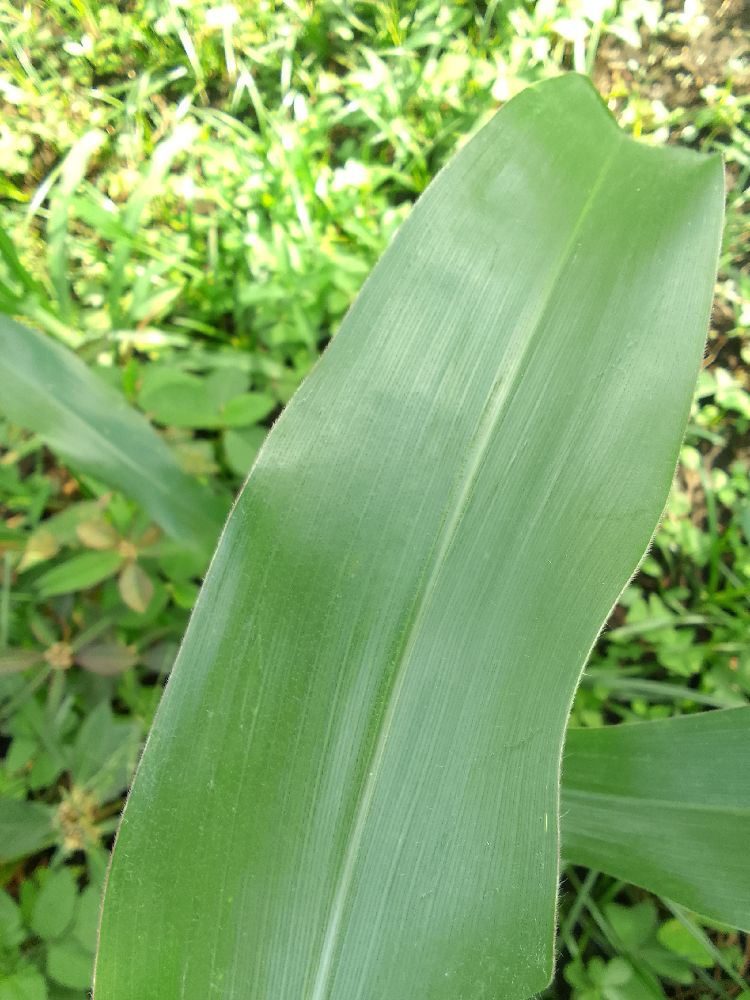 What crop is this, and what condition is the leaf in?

maize, healthy
